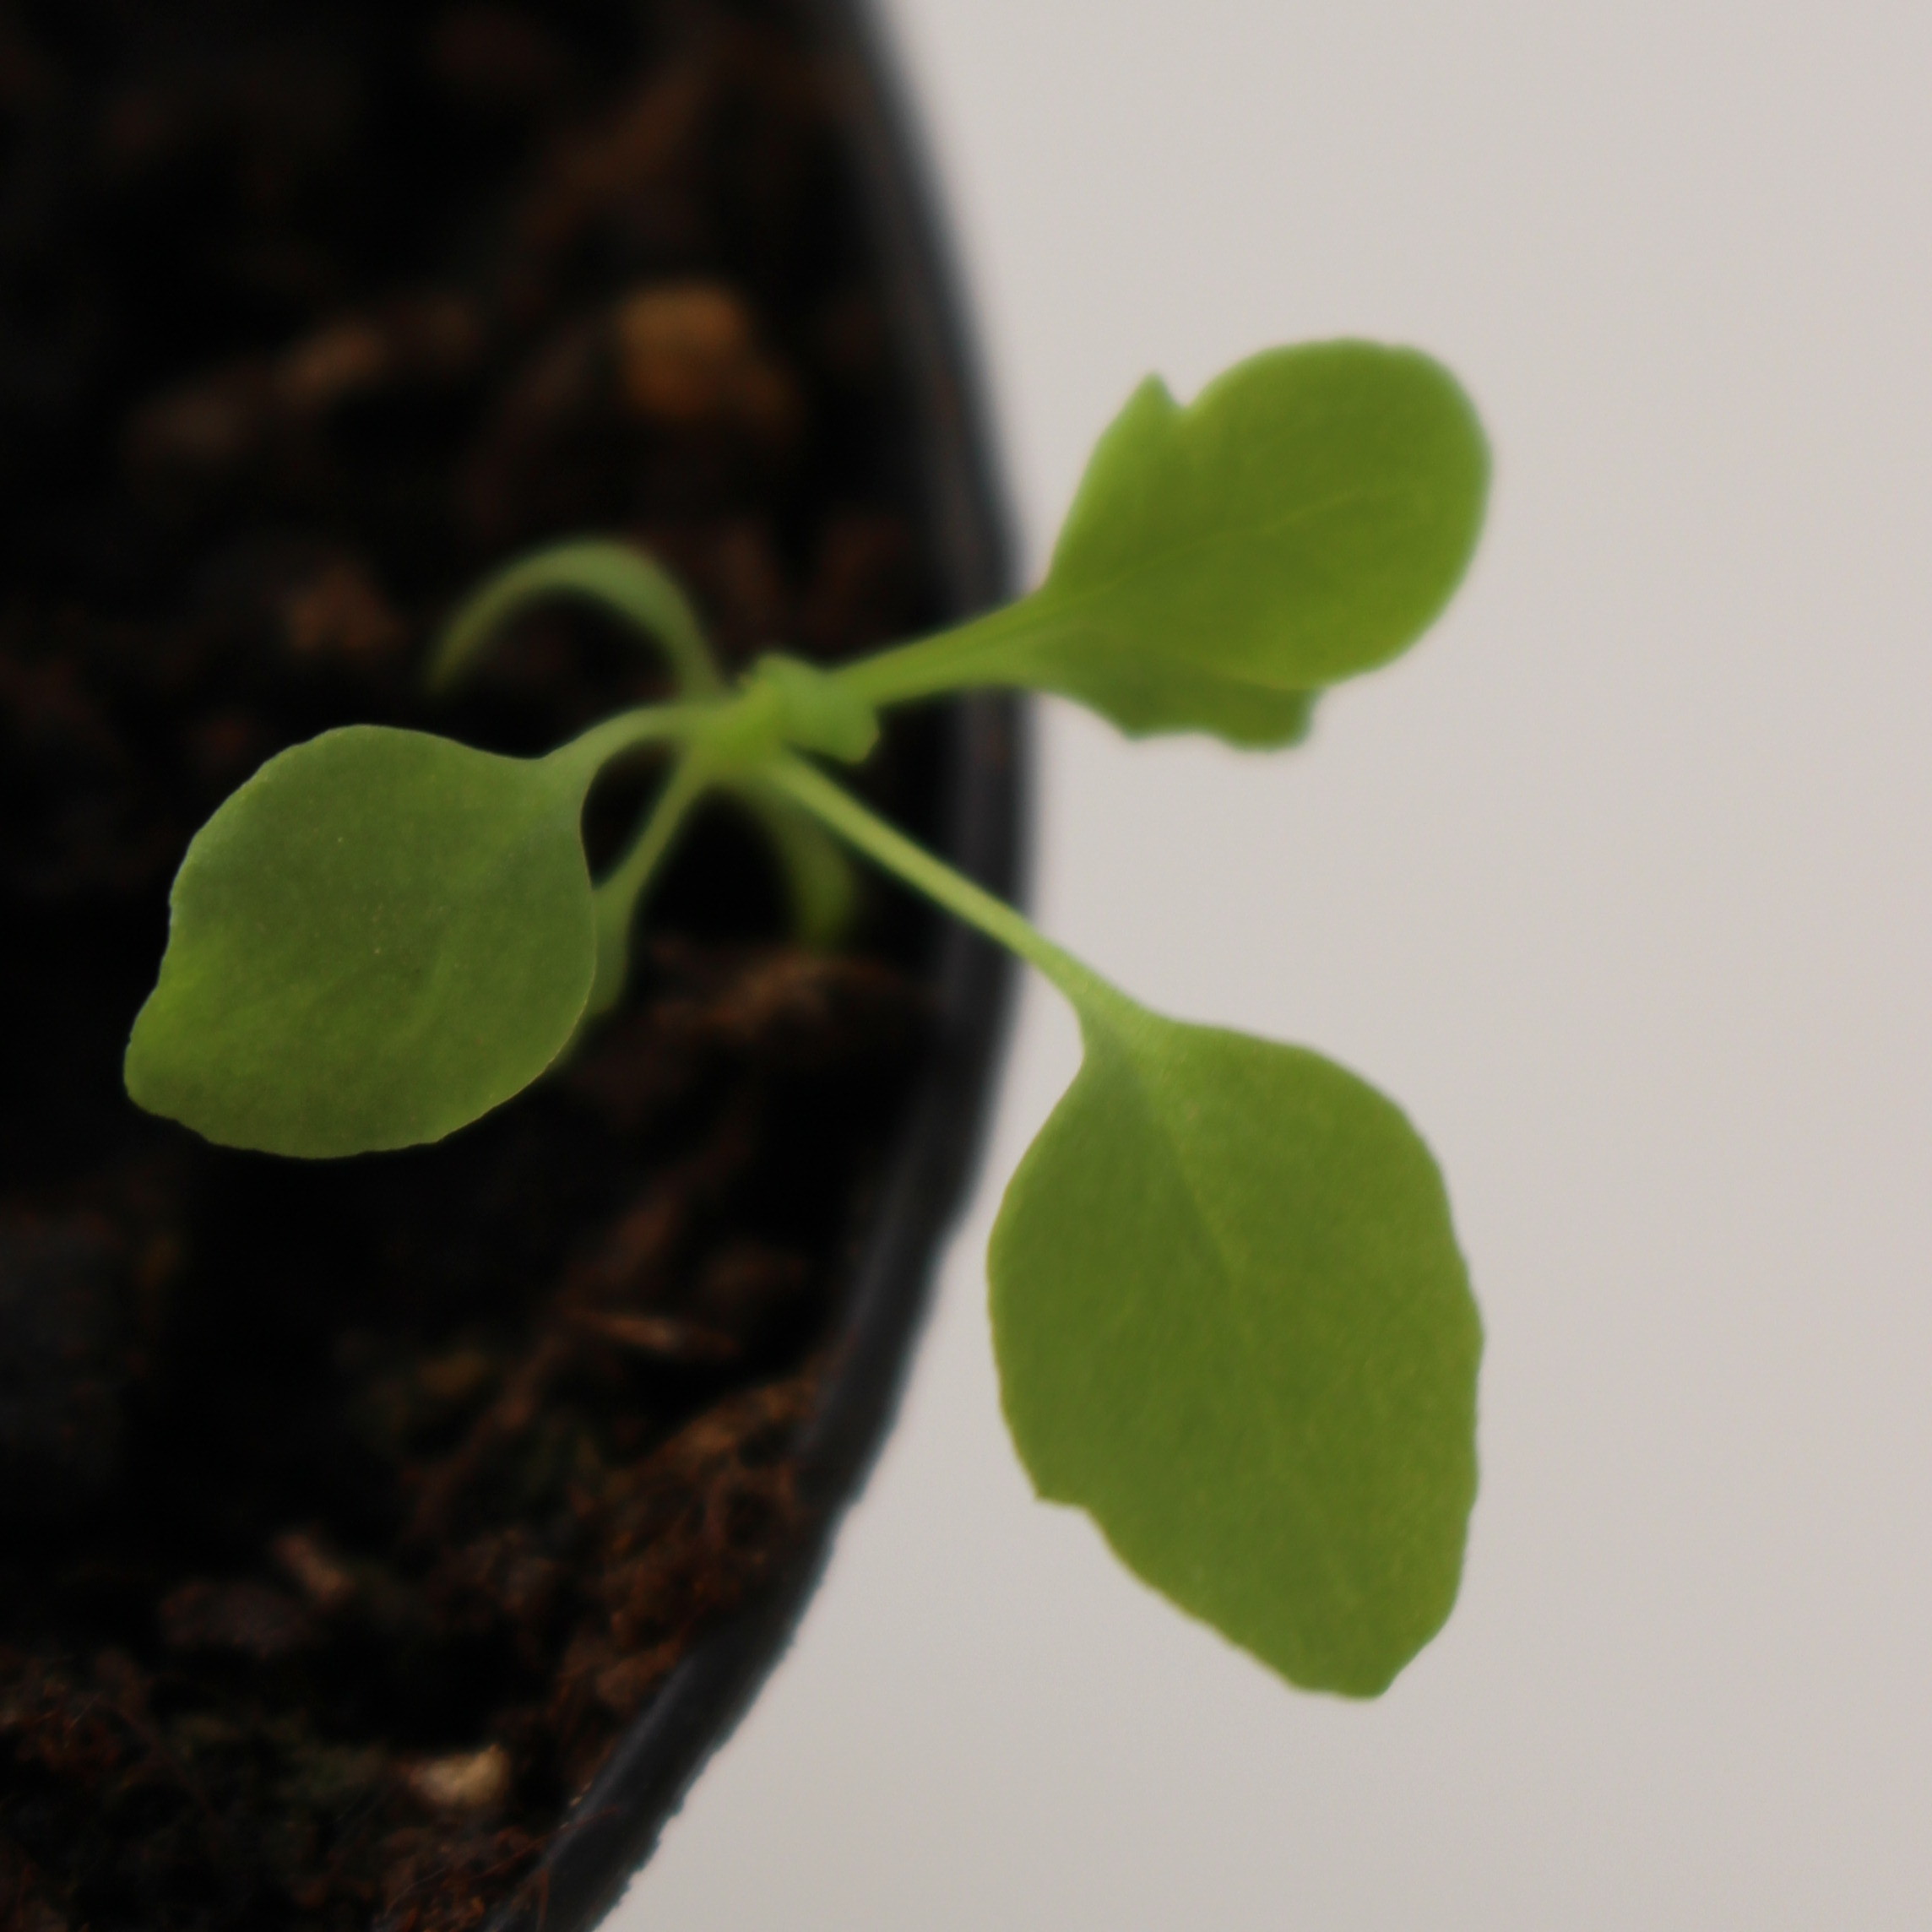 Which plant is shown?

Papaver rhoeas
